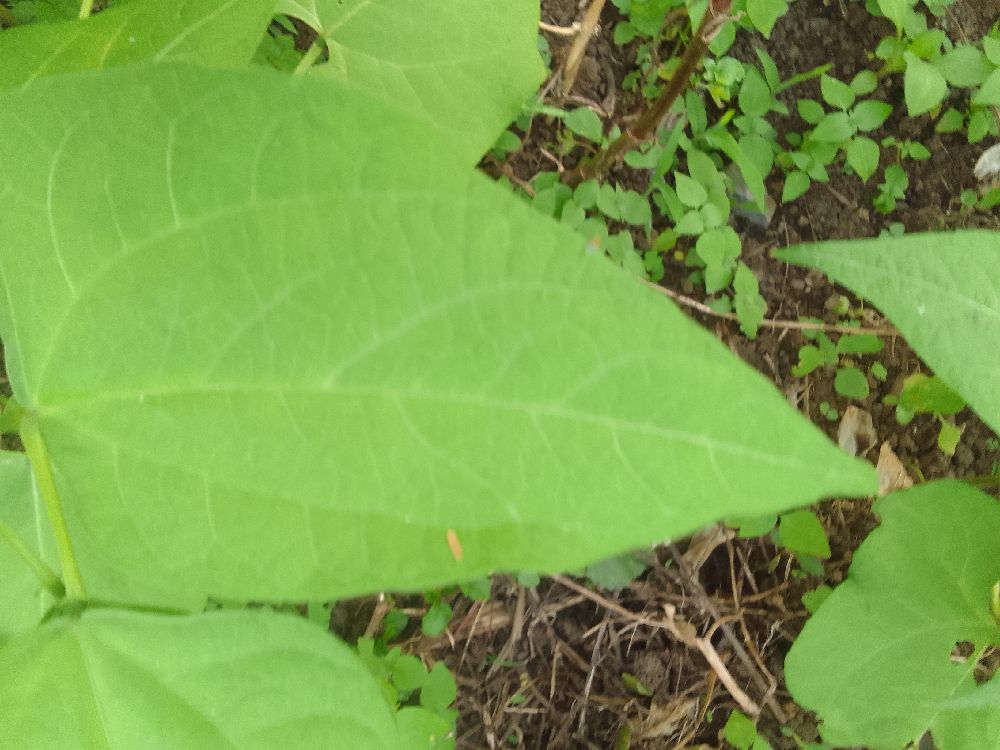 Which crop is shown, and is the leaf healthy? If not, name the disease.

common bean, healthy
